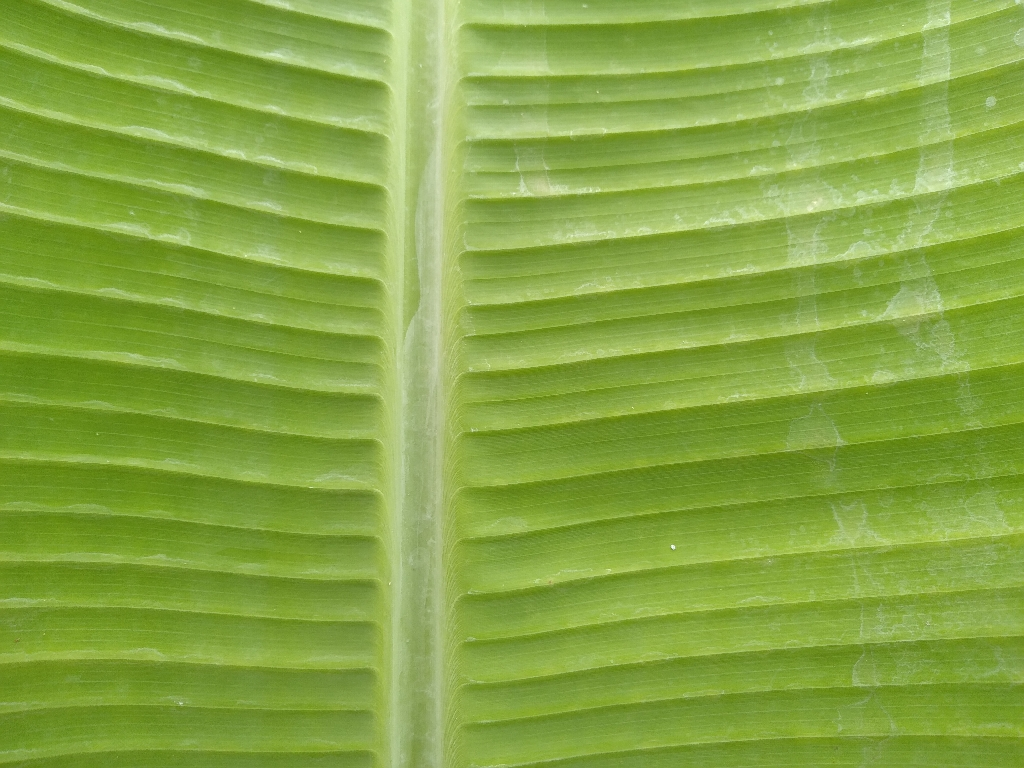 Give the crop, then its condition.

banana, healthy
